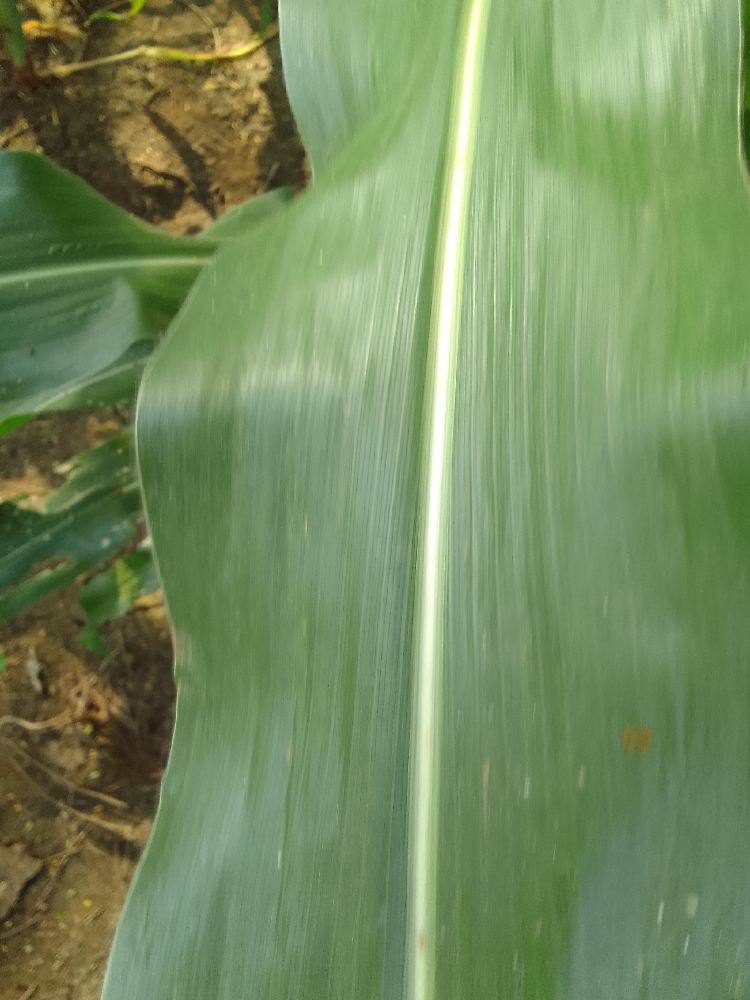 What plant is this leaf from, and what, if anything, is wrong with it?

maize, healthy
